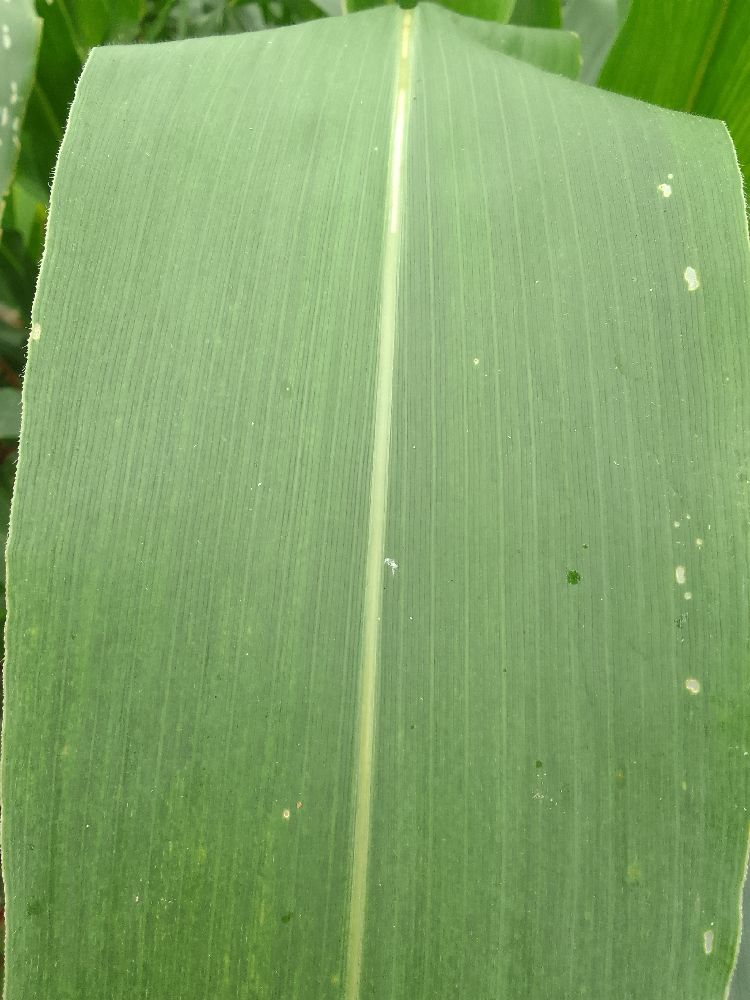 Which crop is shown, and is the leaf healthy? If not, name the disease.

maize, healthy
